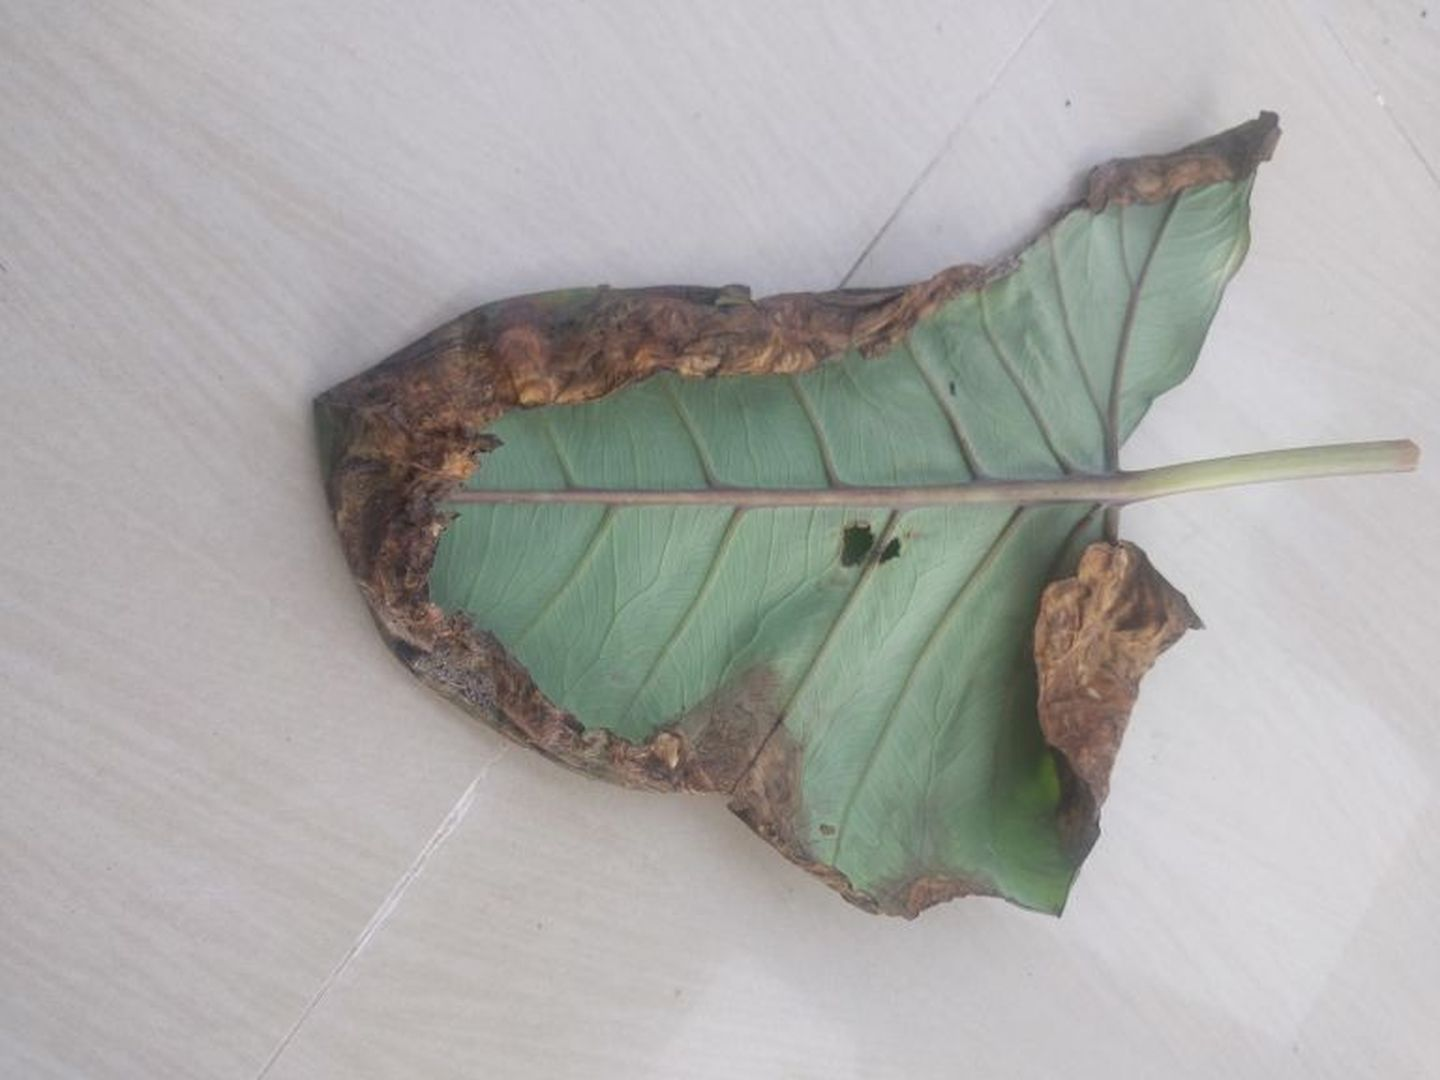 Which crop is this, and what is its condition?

taro, leaf blight
